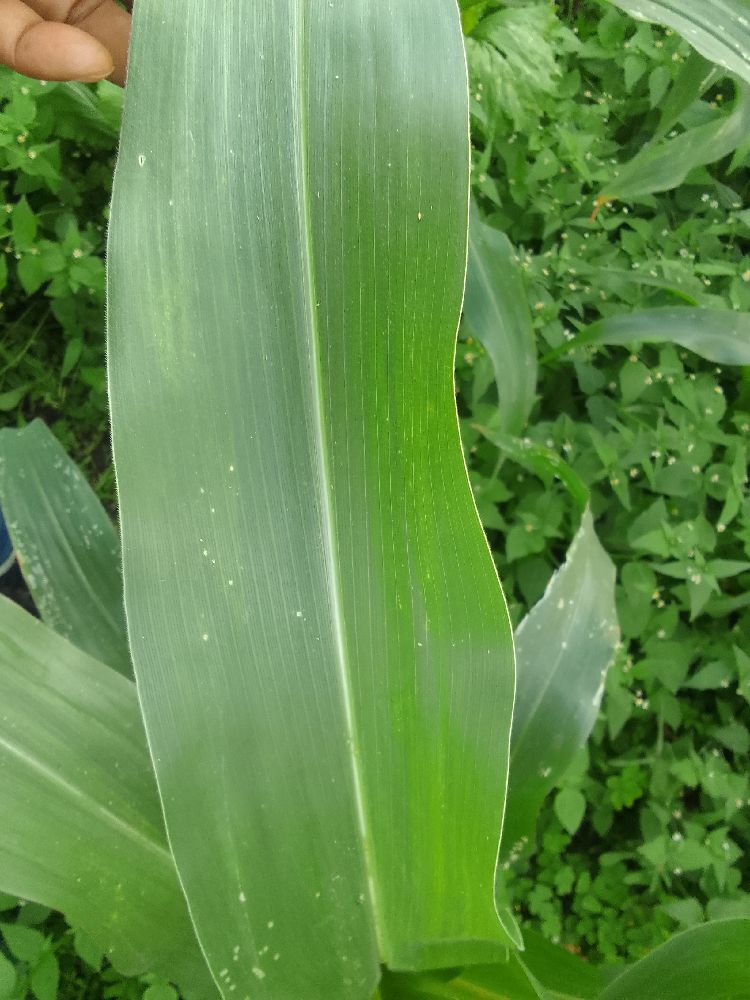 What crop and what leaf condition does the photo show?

maize, healthy
